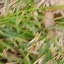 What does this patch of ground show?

grass
